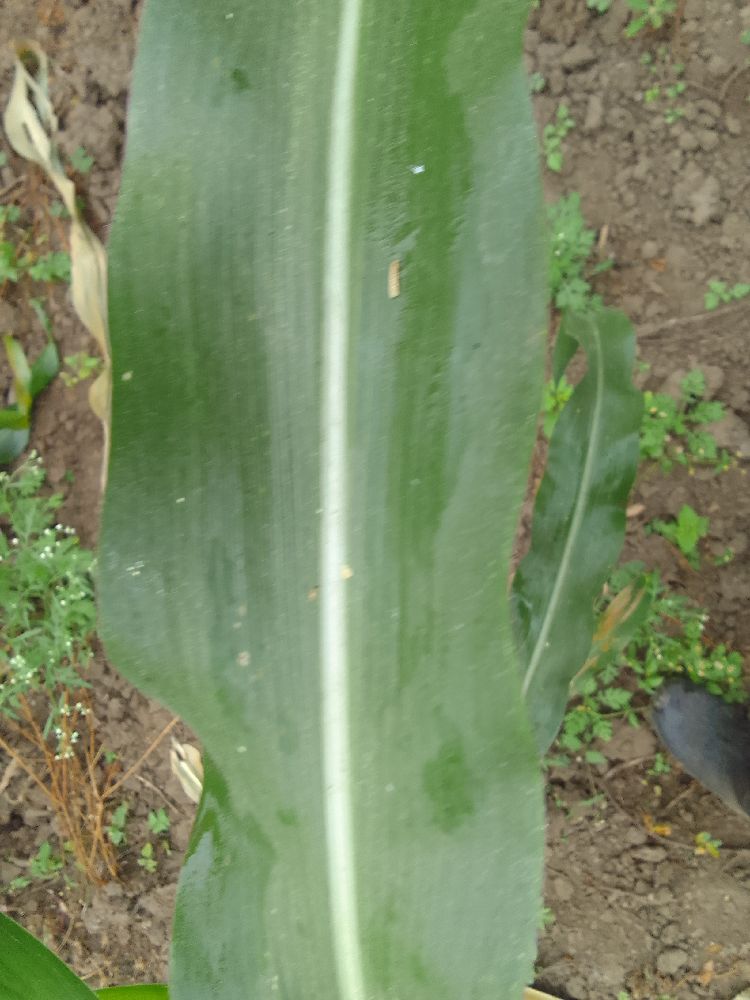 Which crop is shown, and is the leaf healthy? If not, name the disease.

maize, healthy
